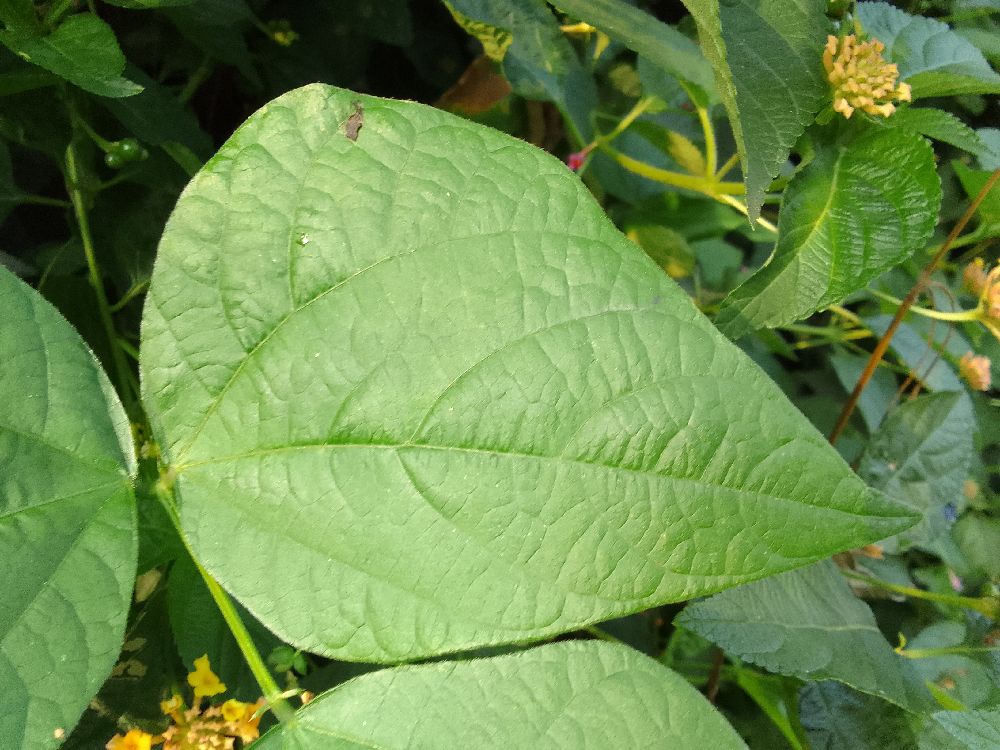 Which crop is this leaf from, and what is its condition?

common bean, healthy
